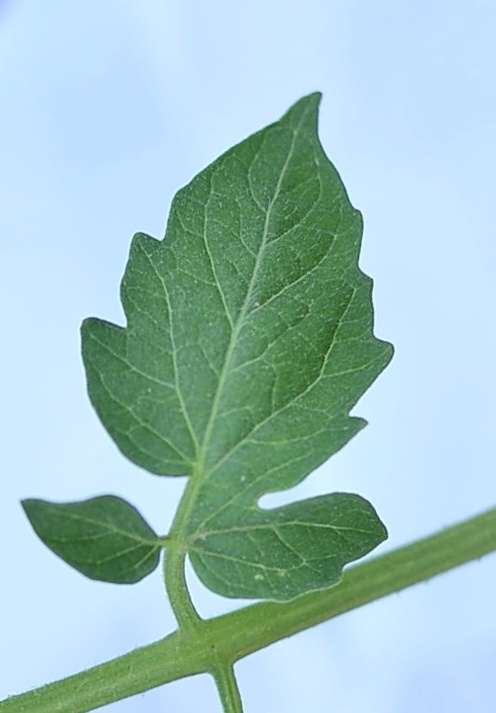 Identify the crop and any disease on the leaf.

tomato, healthy
